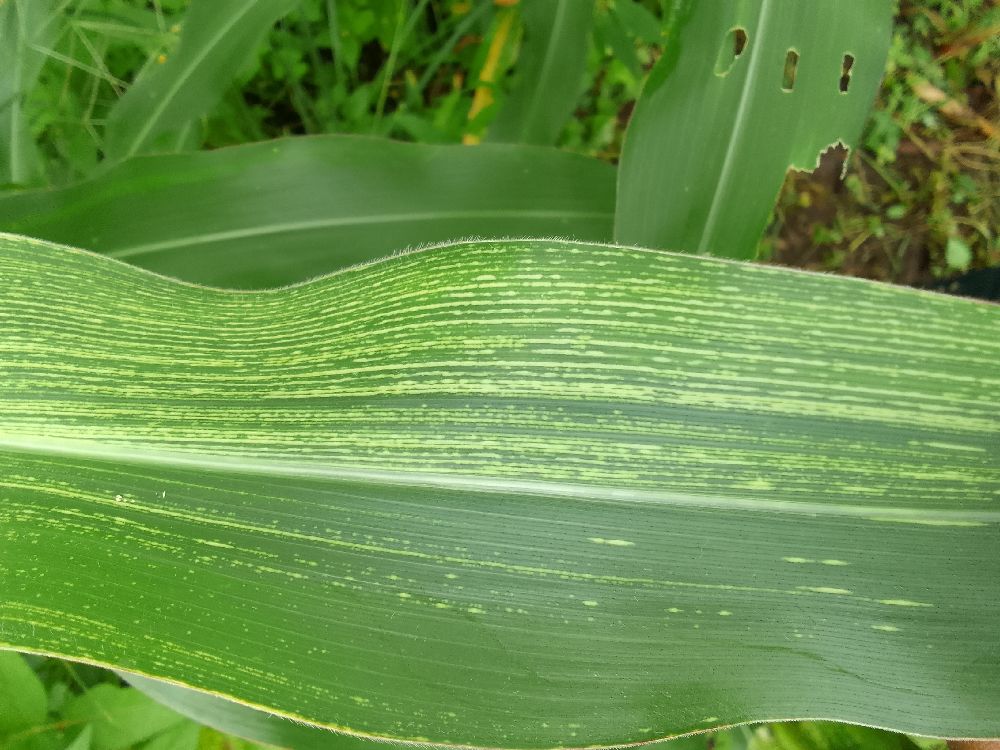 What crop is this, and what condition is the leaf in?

maize, maize streak virus
